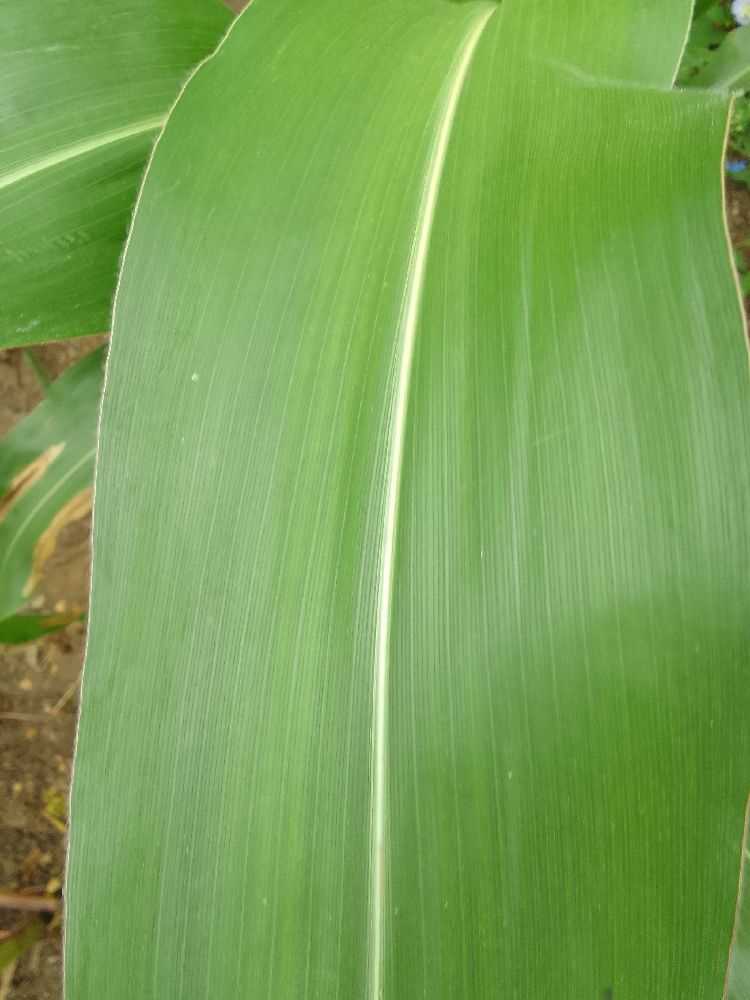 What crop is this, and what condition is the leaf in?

maize, healthy
